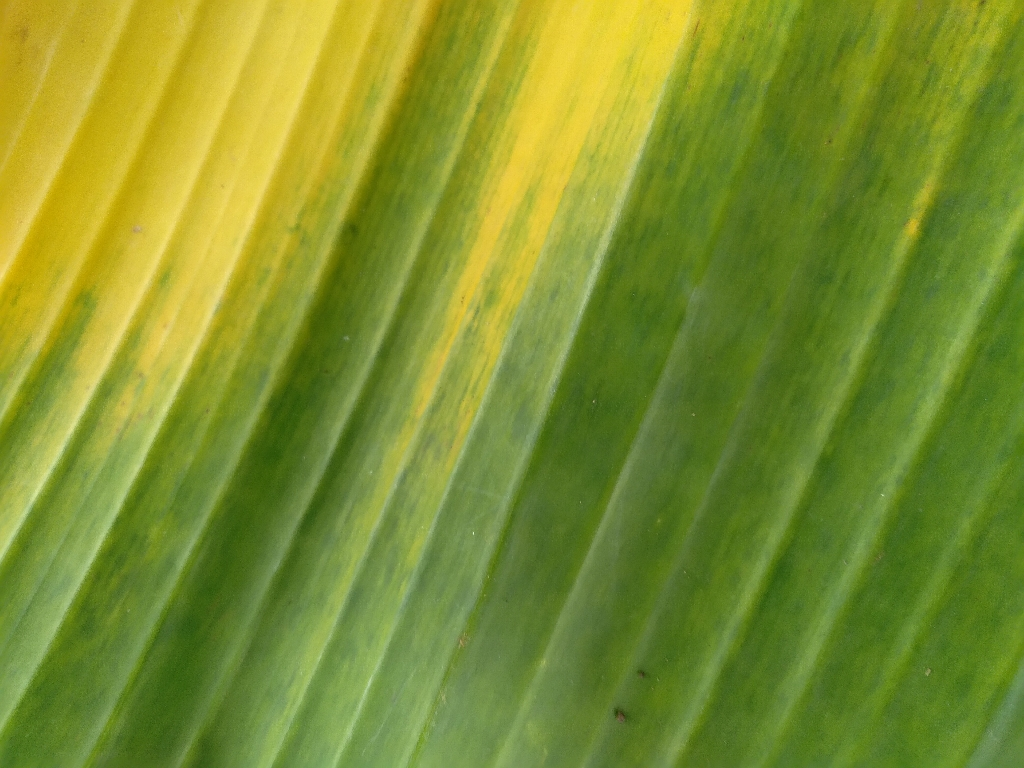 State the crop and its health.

banana, fusarium wilt race 1
